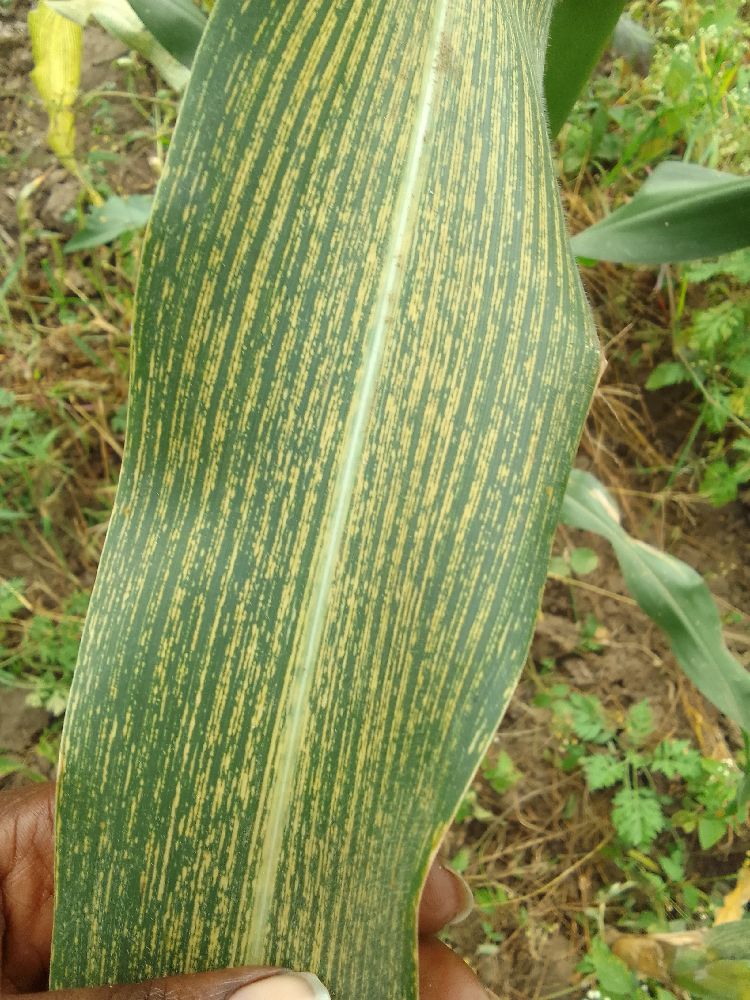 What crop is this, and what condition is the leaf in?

maize, maize streak virus
